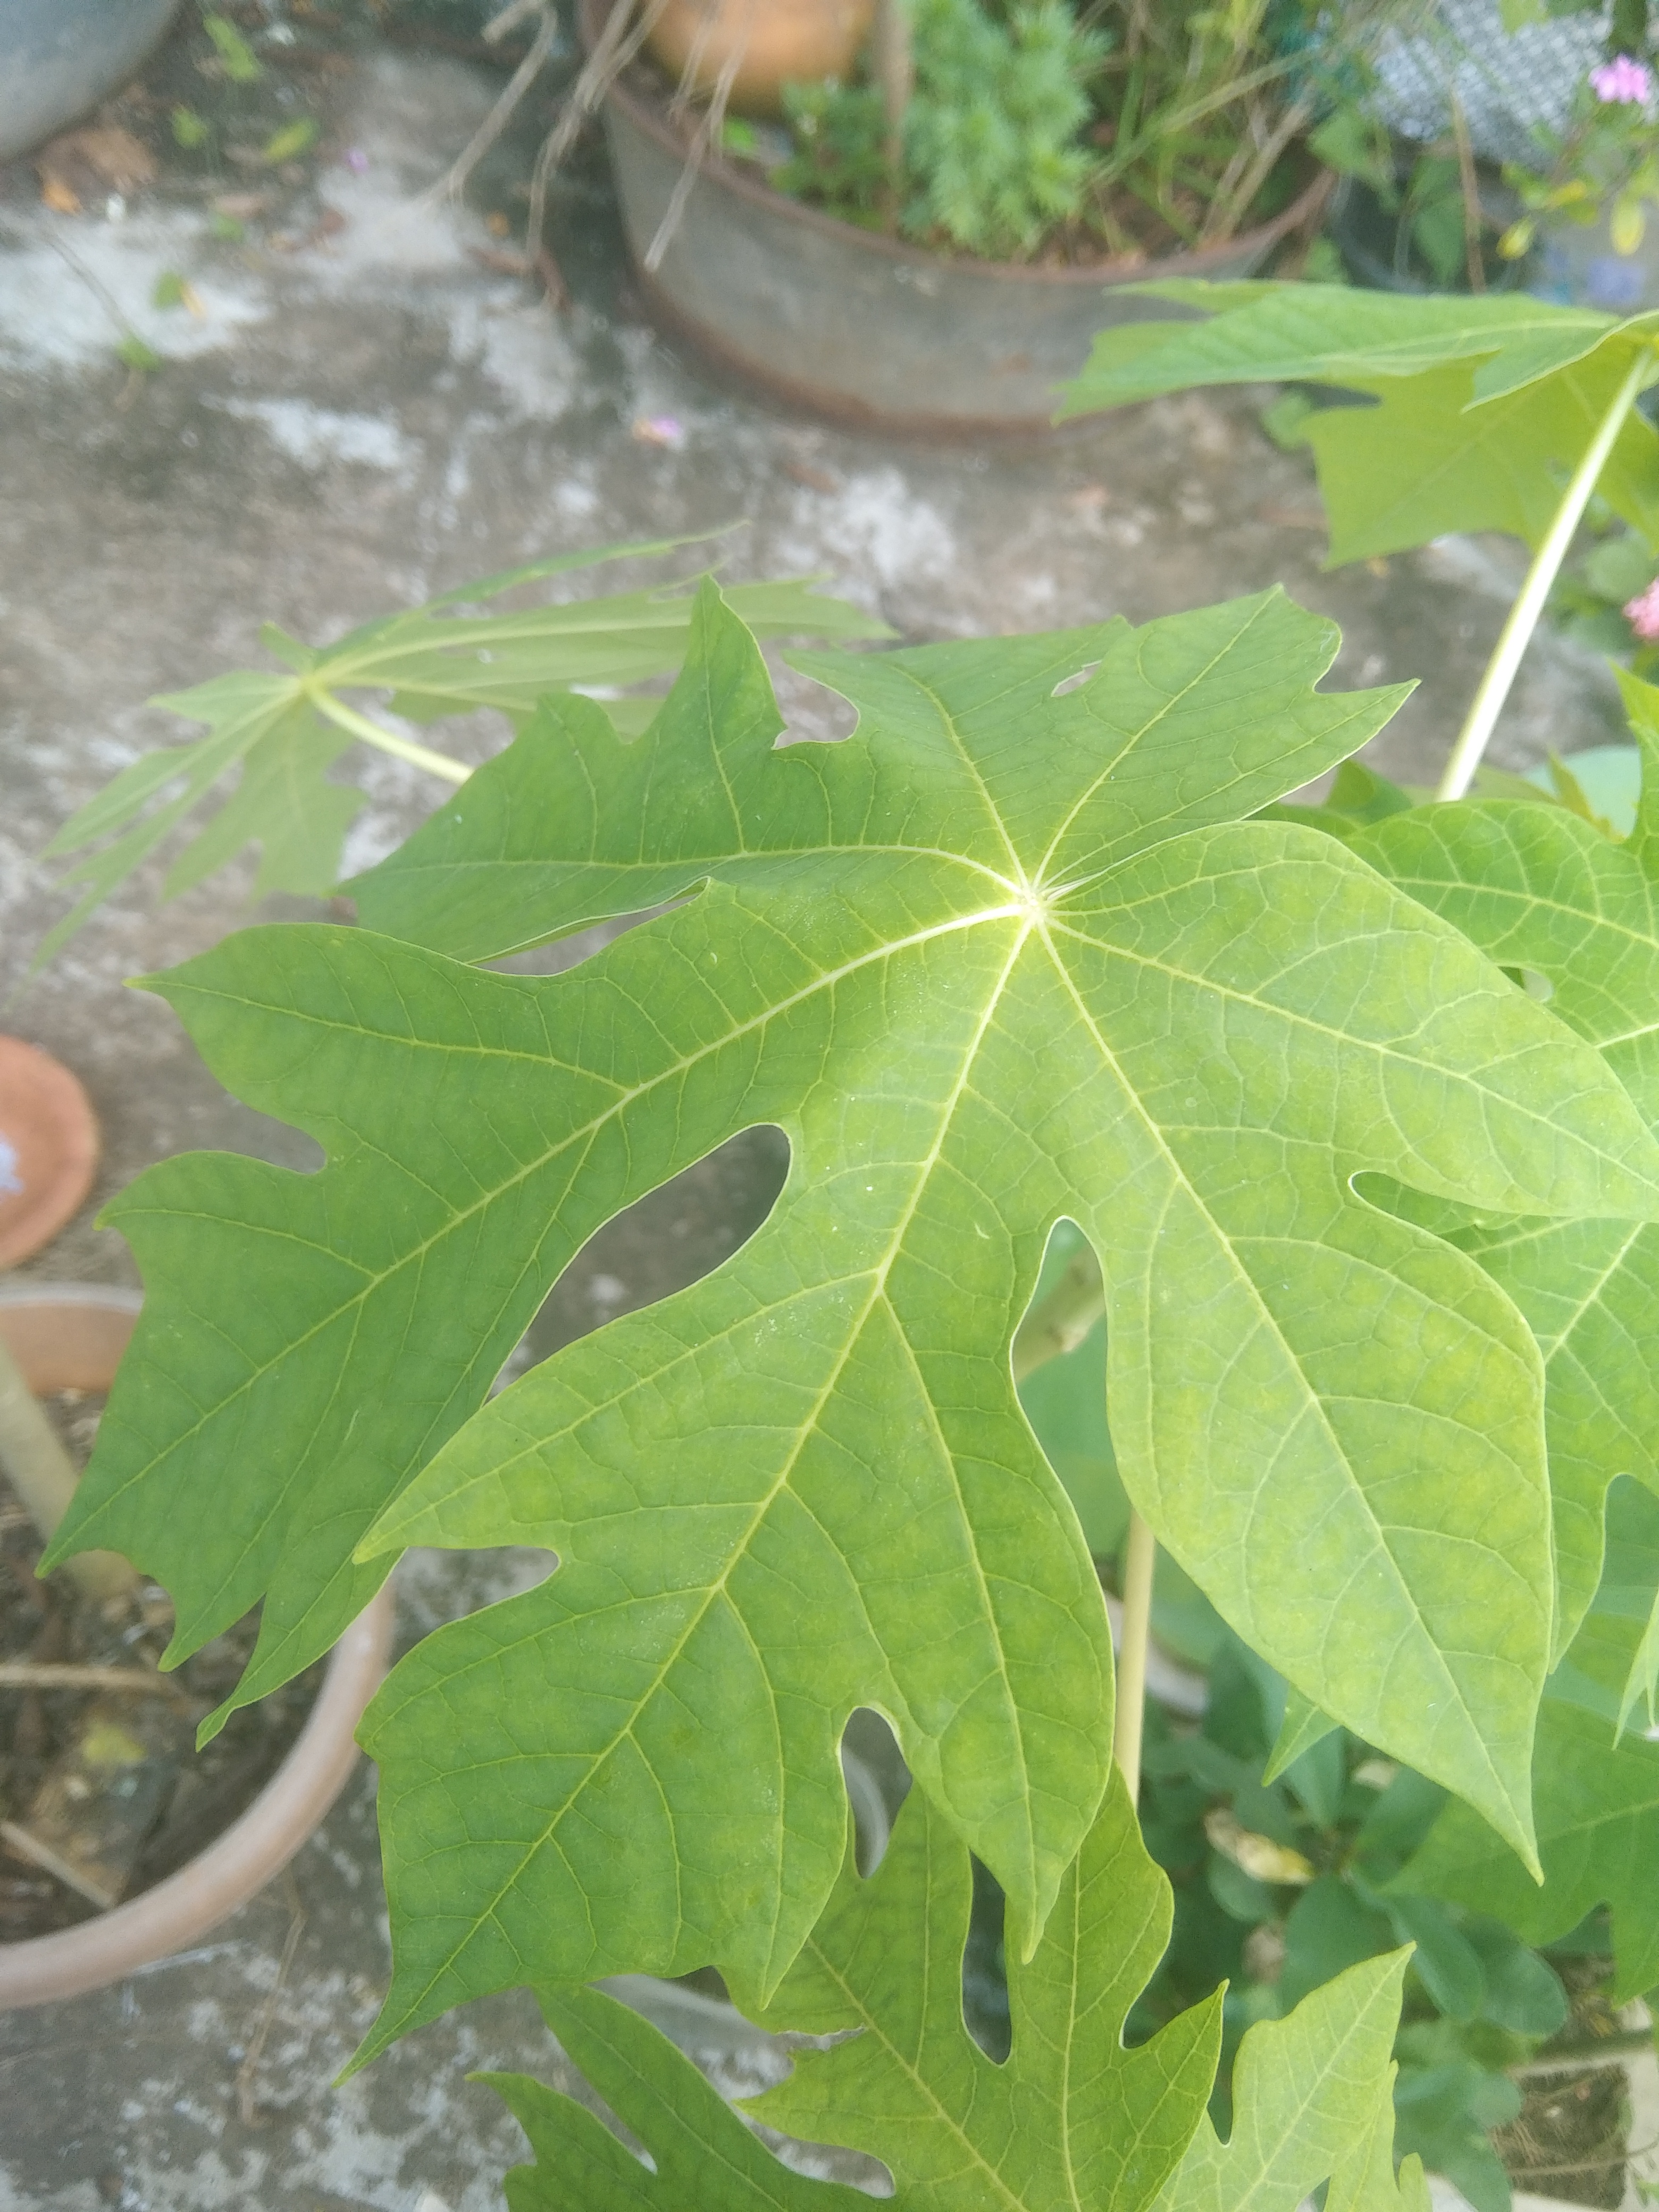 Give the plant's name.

papaya
